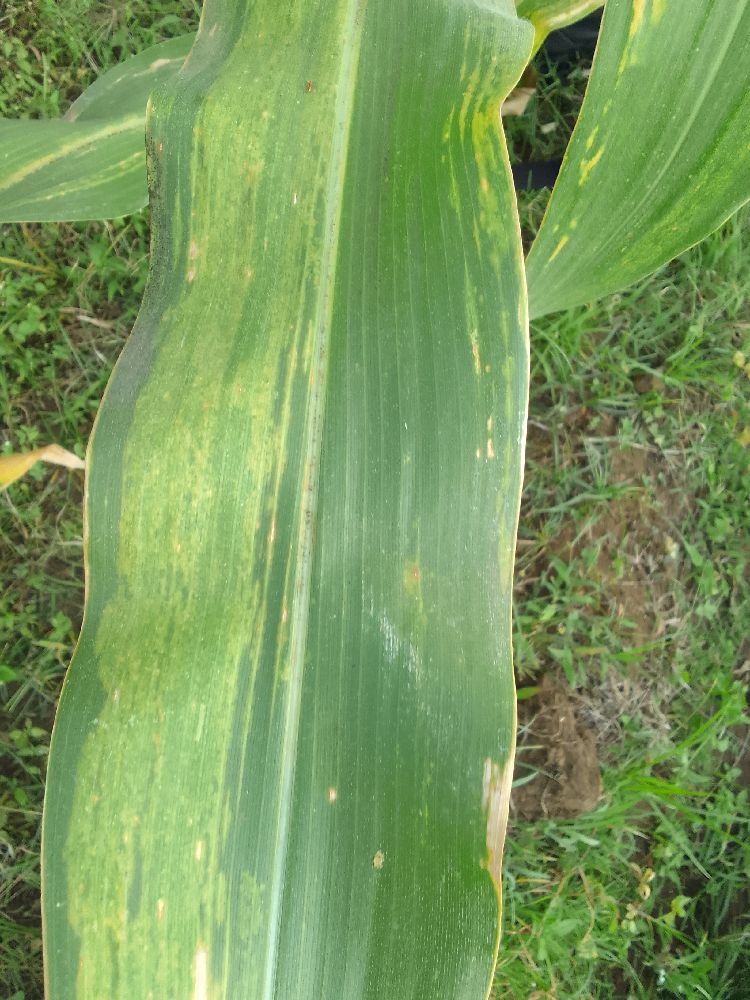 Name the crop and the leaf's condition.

maize, maize lethal necrosis
